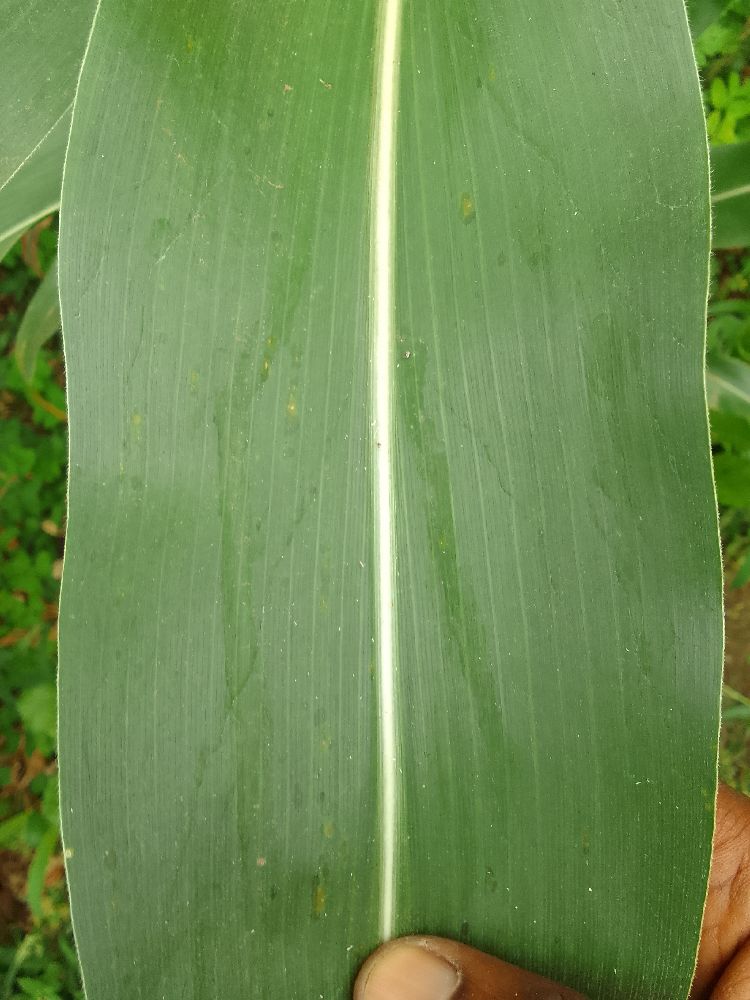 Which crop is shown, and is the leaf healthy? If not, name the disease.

maize, healthy
